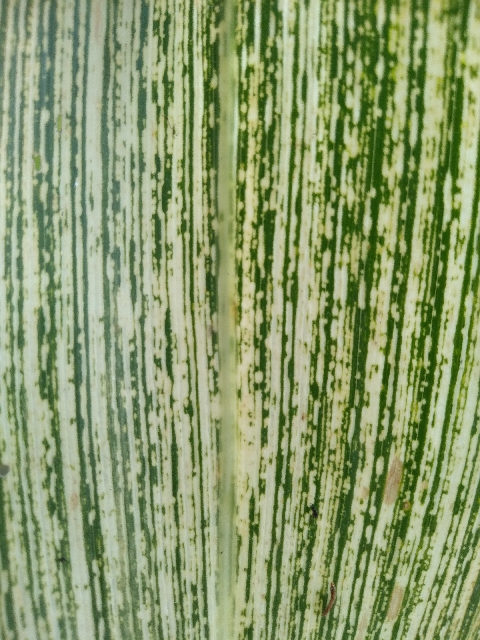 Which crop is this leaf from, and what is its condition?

maize, maize streak virus
